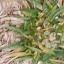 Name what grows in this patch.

grass
